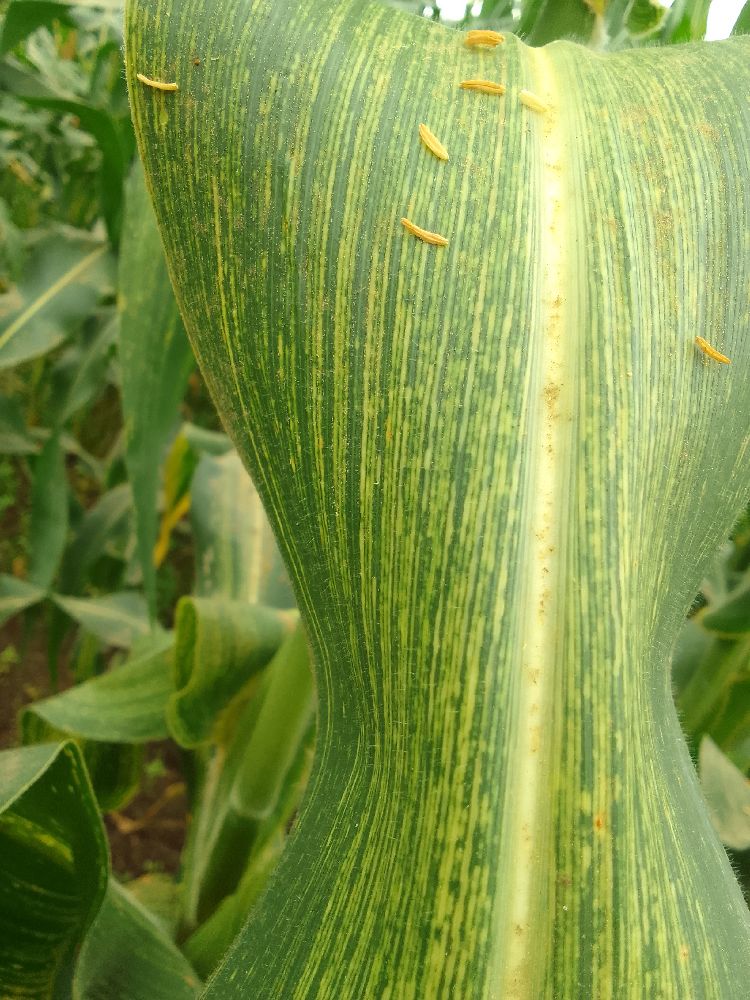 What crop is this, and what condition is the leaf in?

maize, maize streak virus
